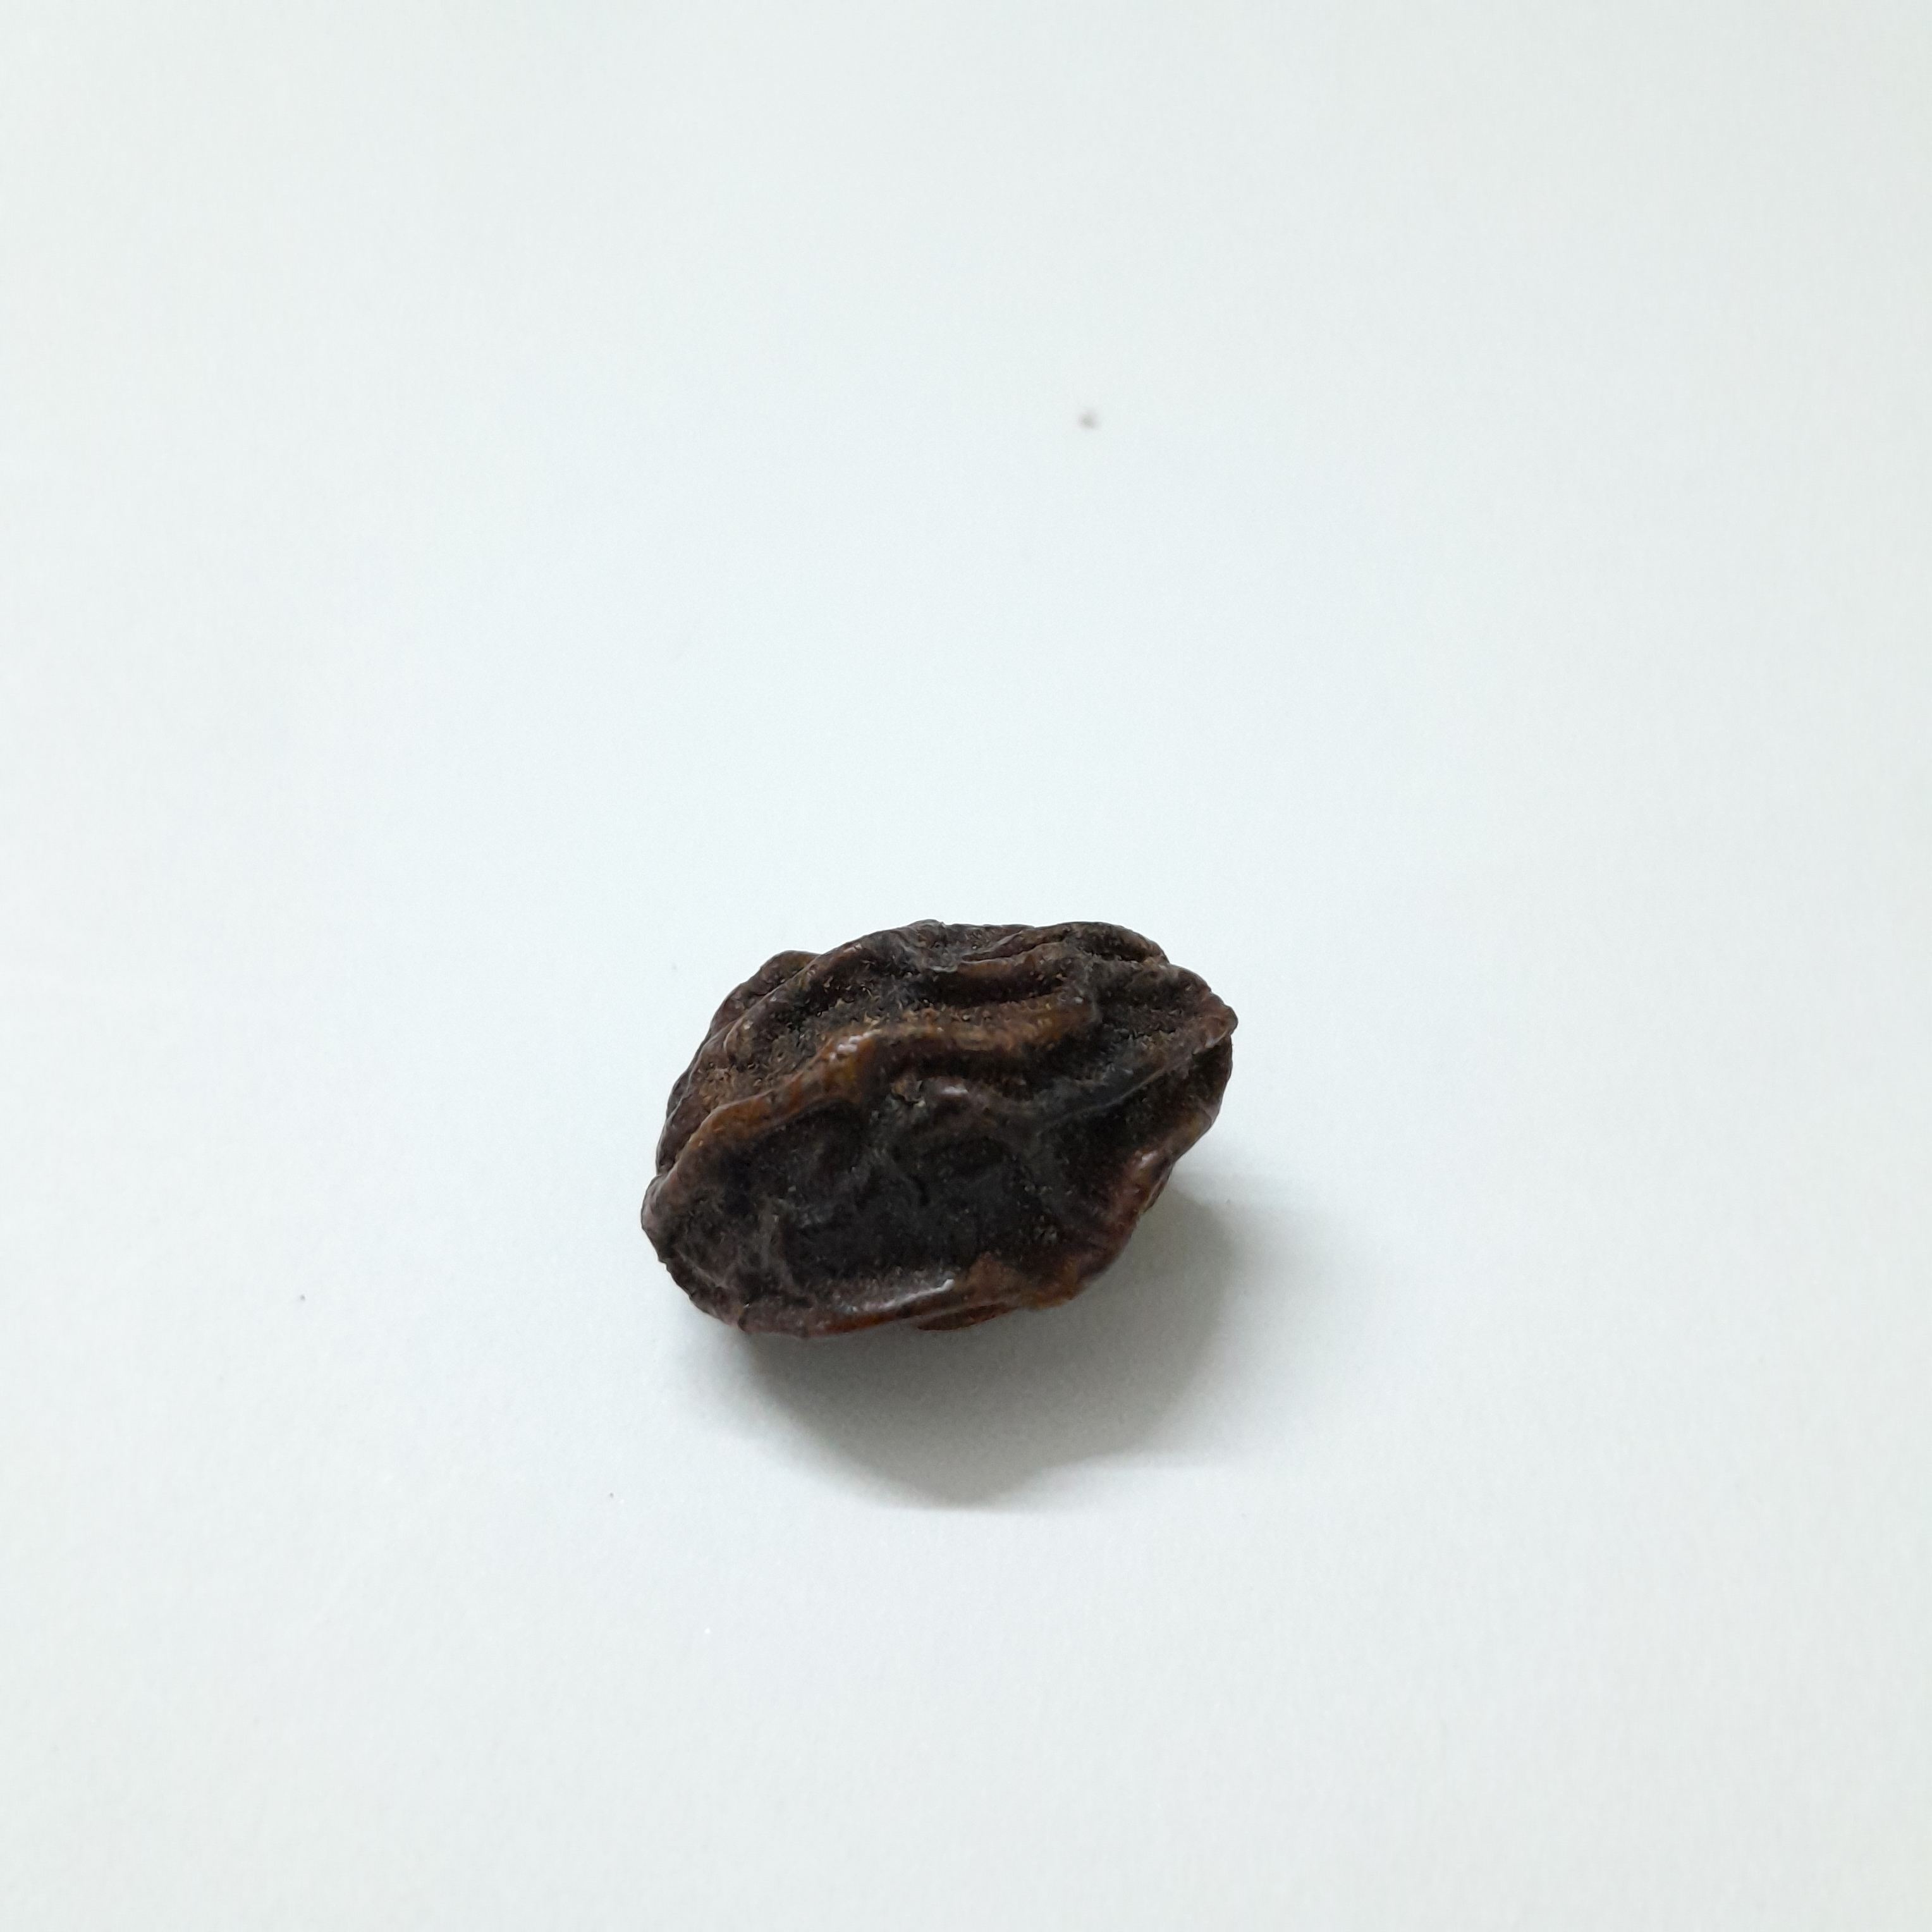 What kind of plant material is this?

kadukharik
